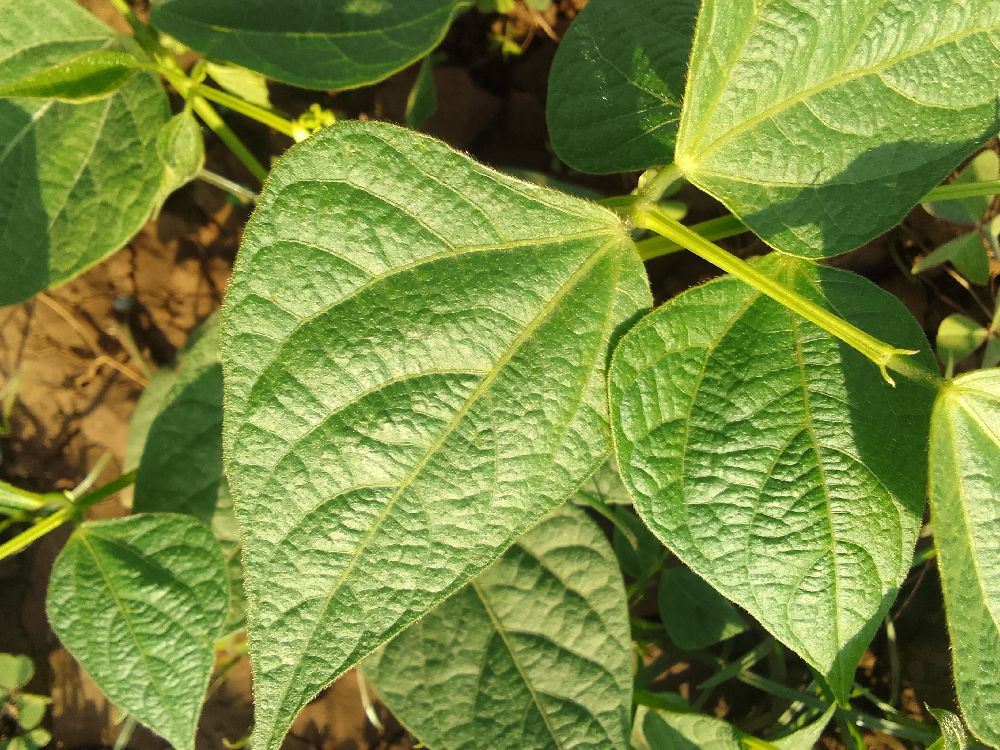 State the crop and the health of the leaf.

common bean, healthy
